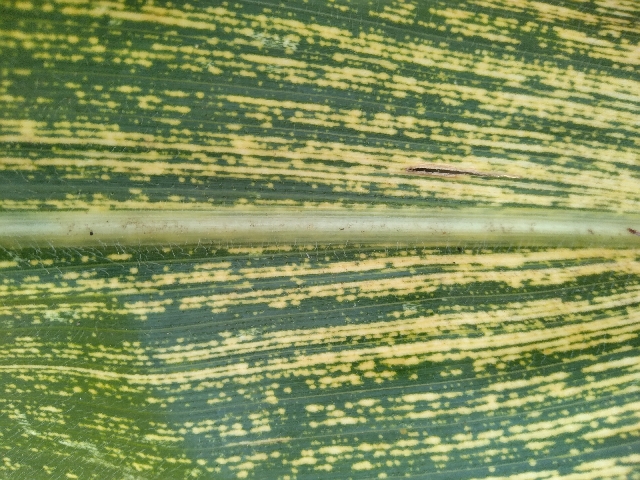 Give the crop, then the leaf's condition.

maize, maize streak virus
